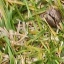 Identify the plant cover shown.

grass
